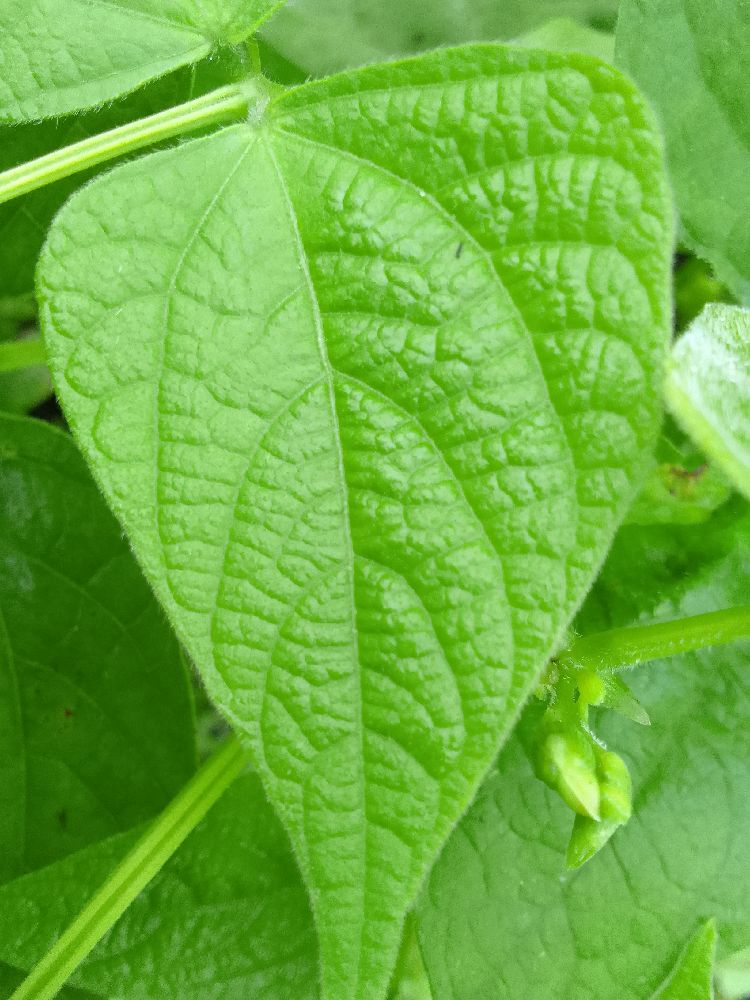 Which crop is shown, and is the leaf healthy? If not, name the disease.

common bean, healthy
